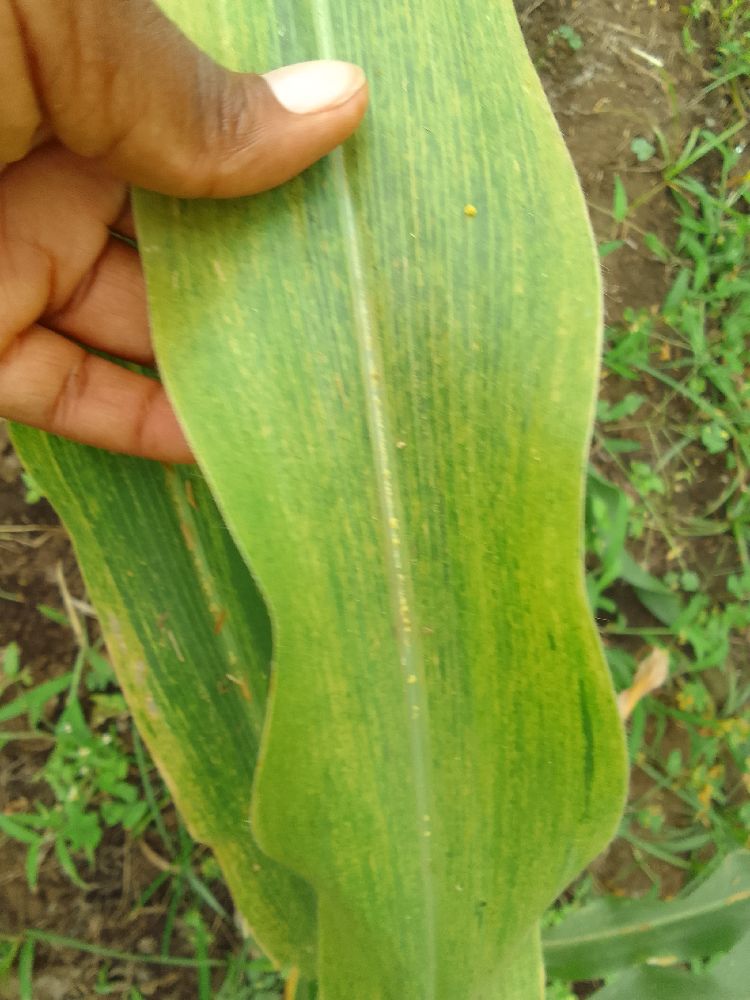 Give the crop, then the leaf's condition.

maize, maize lethal necrosis
